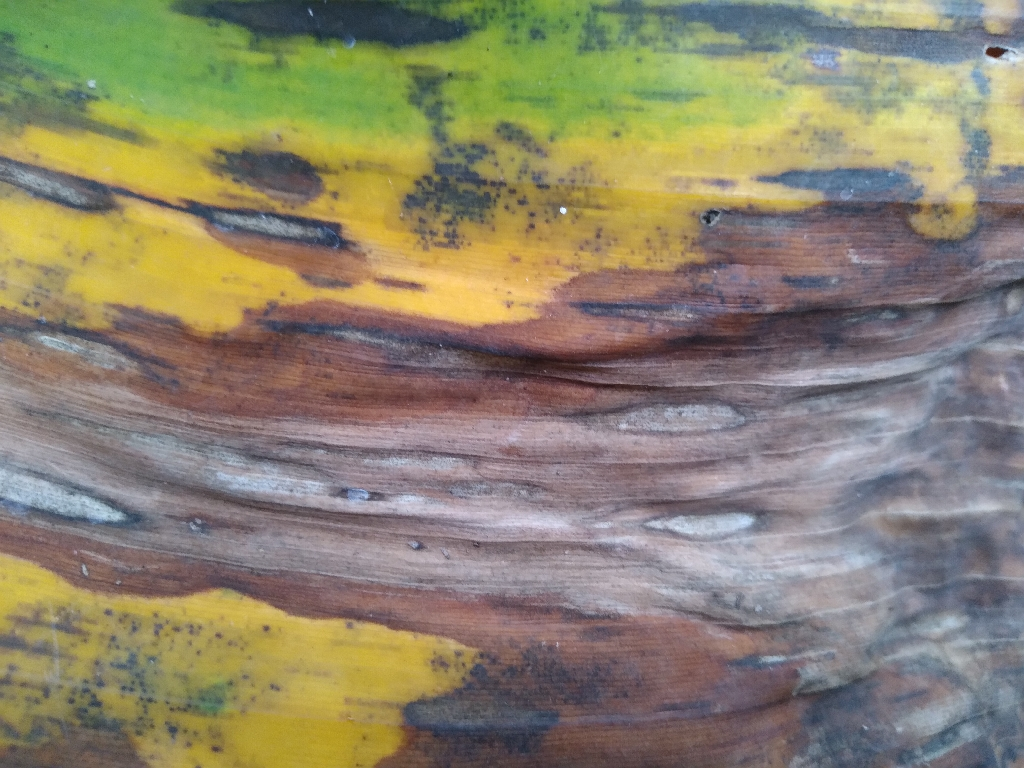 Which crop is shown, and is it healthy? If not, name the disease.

banana, black sigatoka
